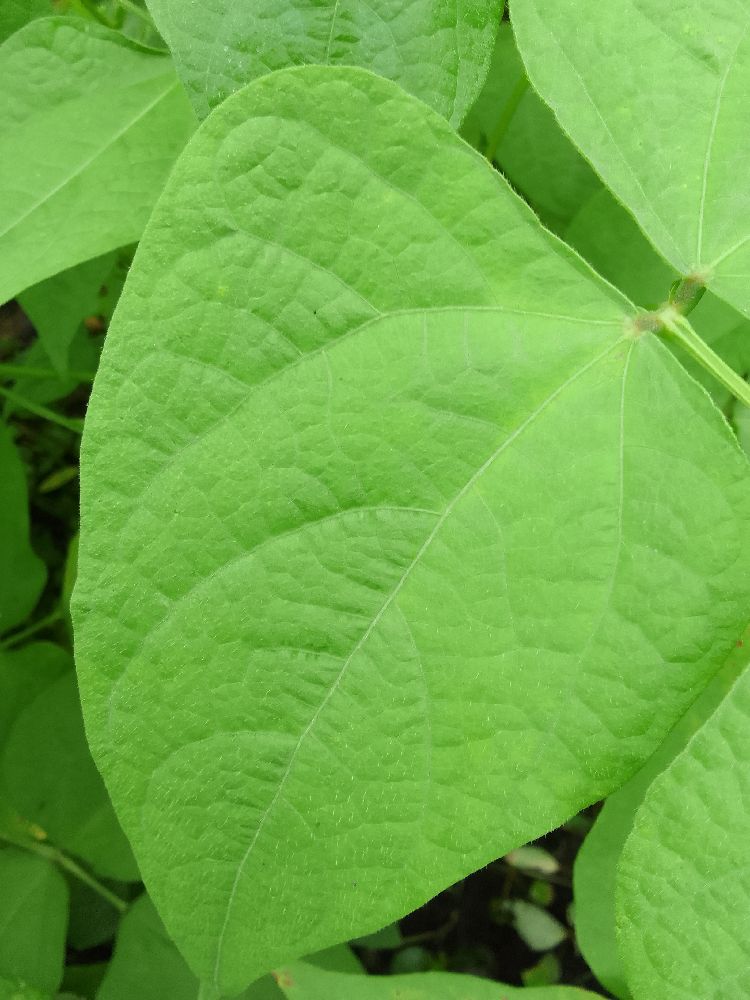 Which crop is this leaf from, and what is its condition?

common bean, healthy
